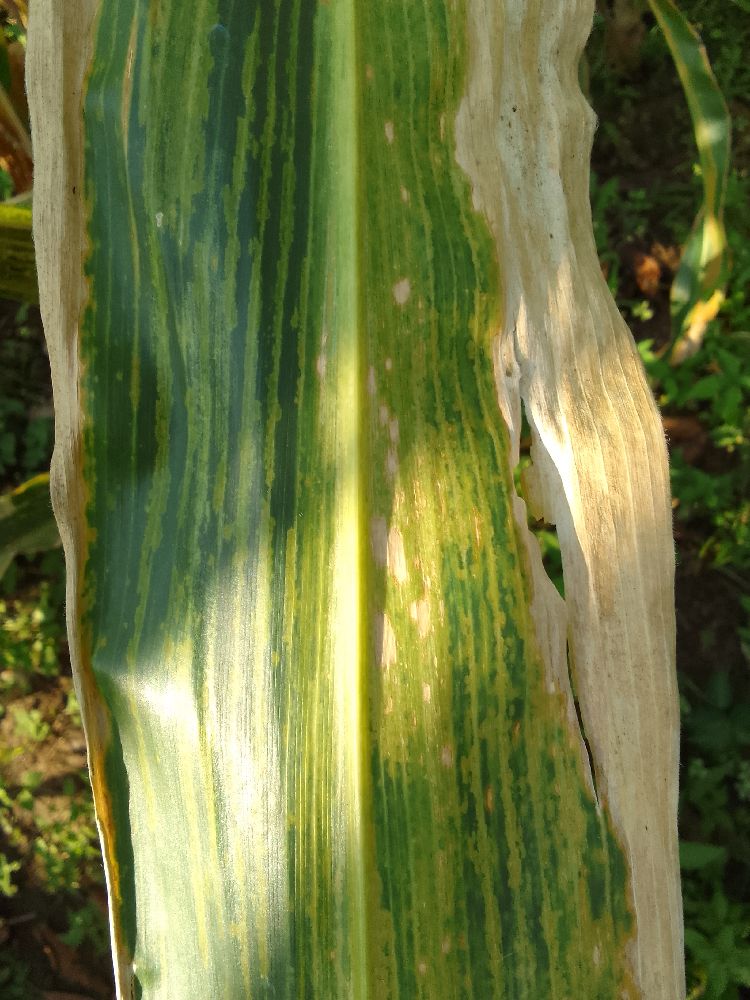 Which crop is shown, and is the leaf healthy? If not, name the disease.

maize, maize lethal necrosis
